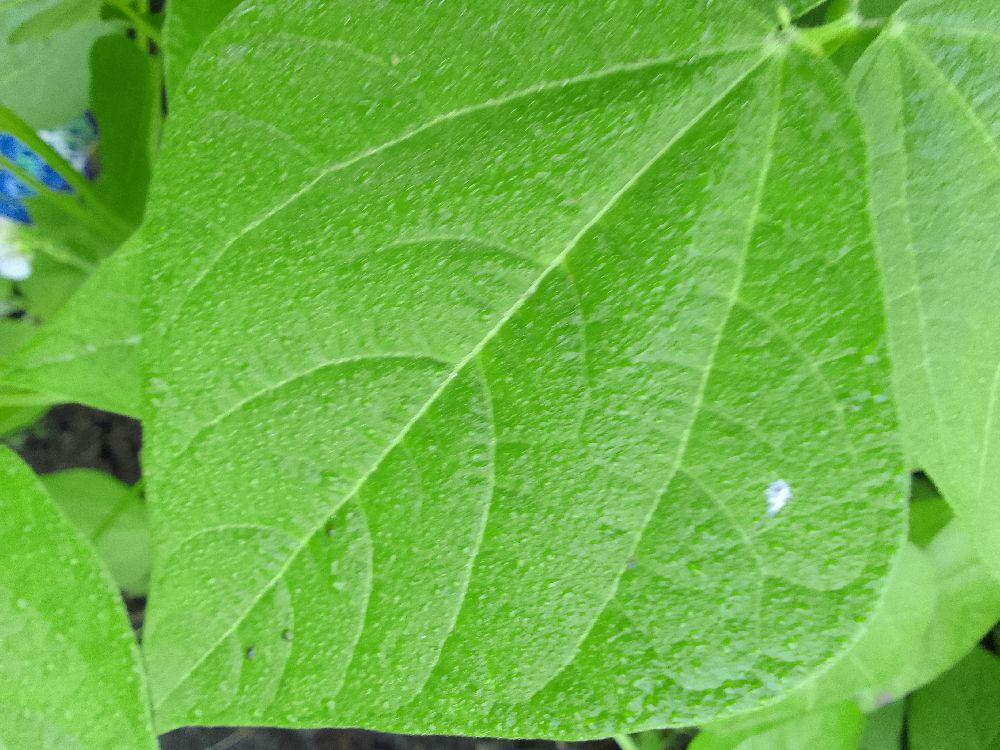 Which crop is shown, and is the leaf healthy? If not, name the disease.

common bean, healthy
